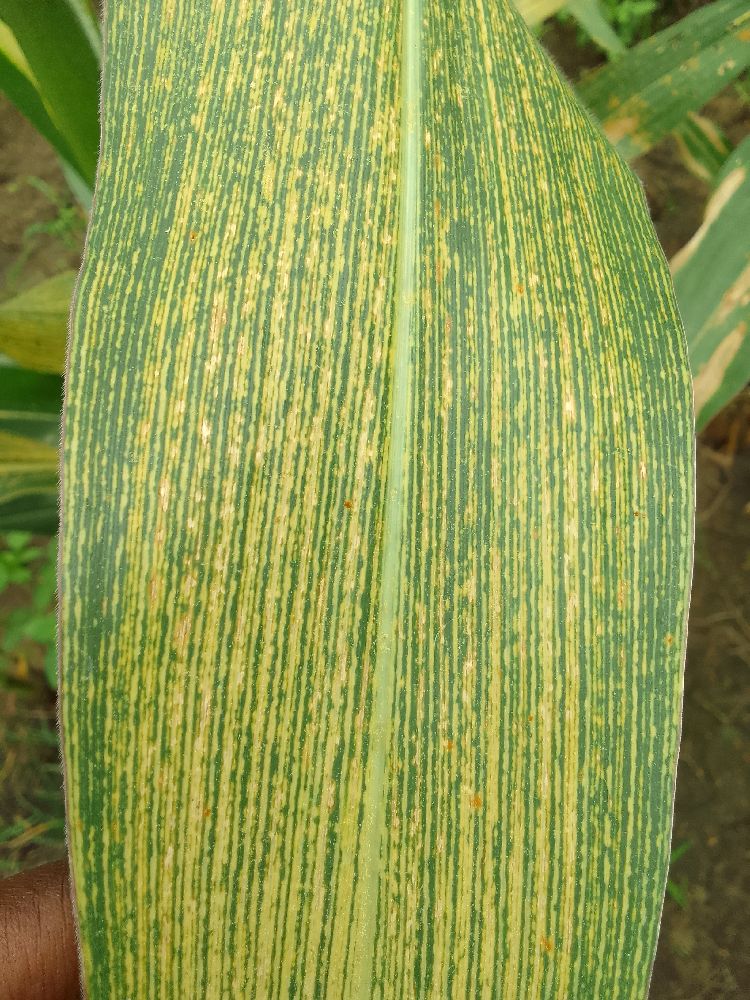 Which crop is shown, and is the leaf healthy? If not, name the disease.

maize, maize streak virus
